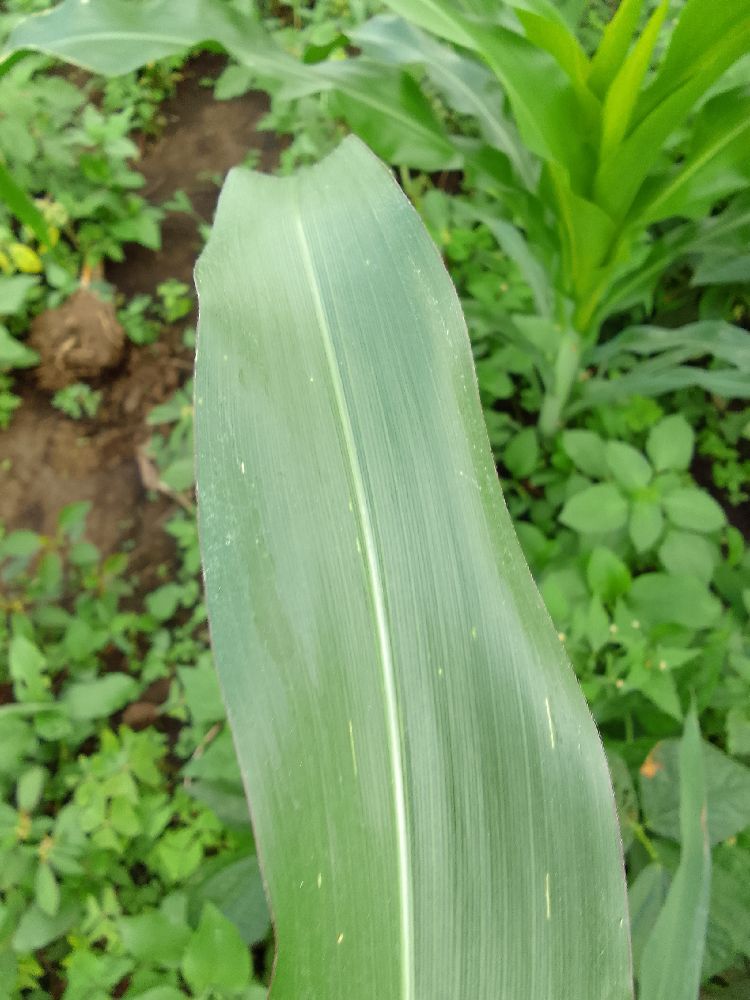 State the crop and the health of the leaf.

maize, healthy
